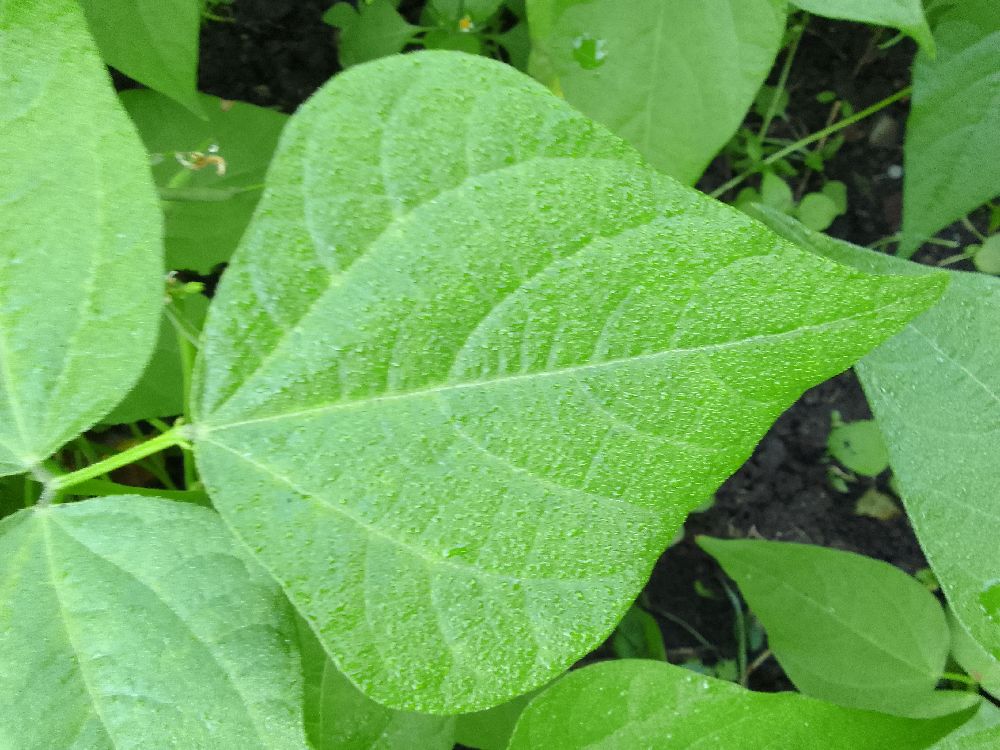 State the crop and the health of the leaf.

common bean, healthy
